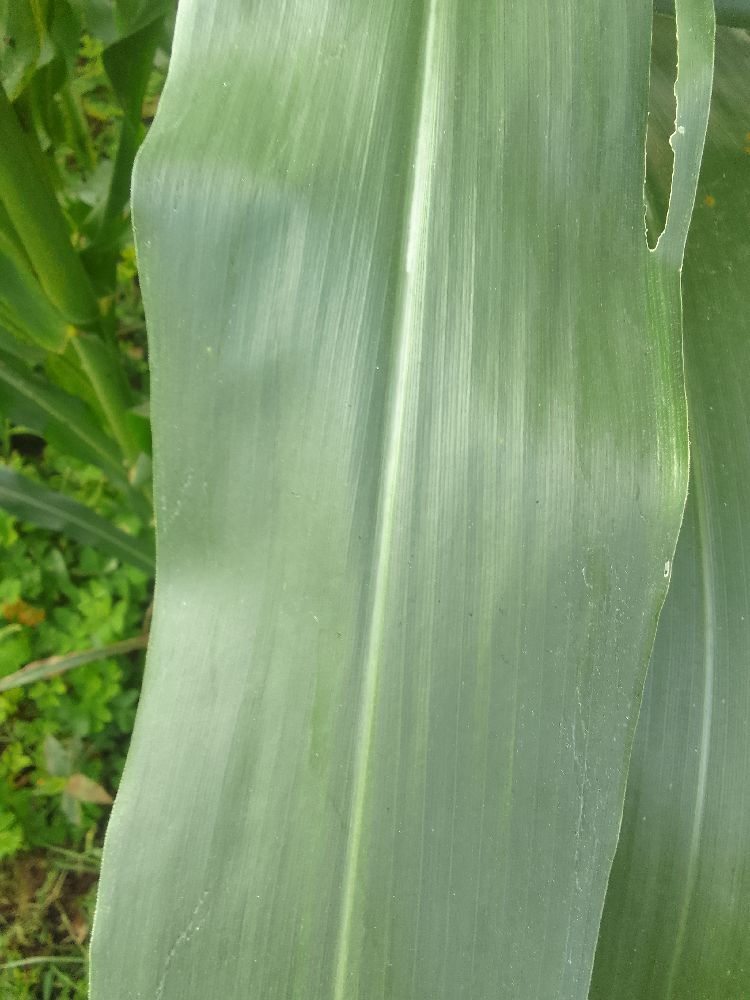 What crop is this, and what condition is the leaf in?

maize, healthy
